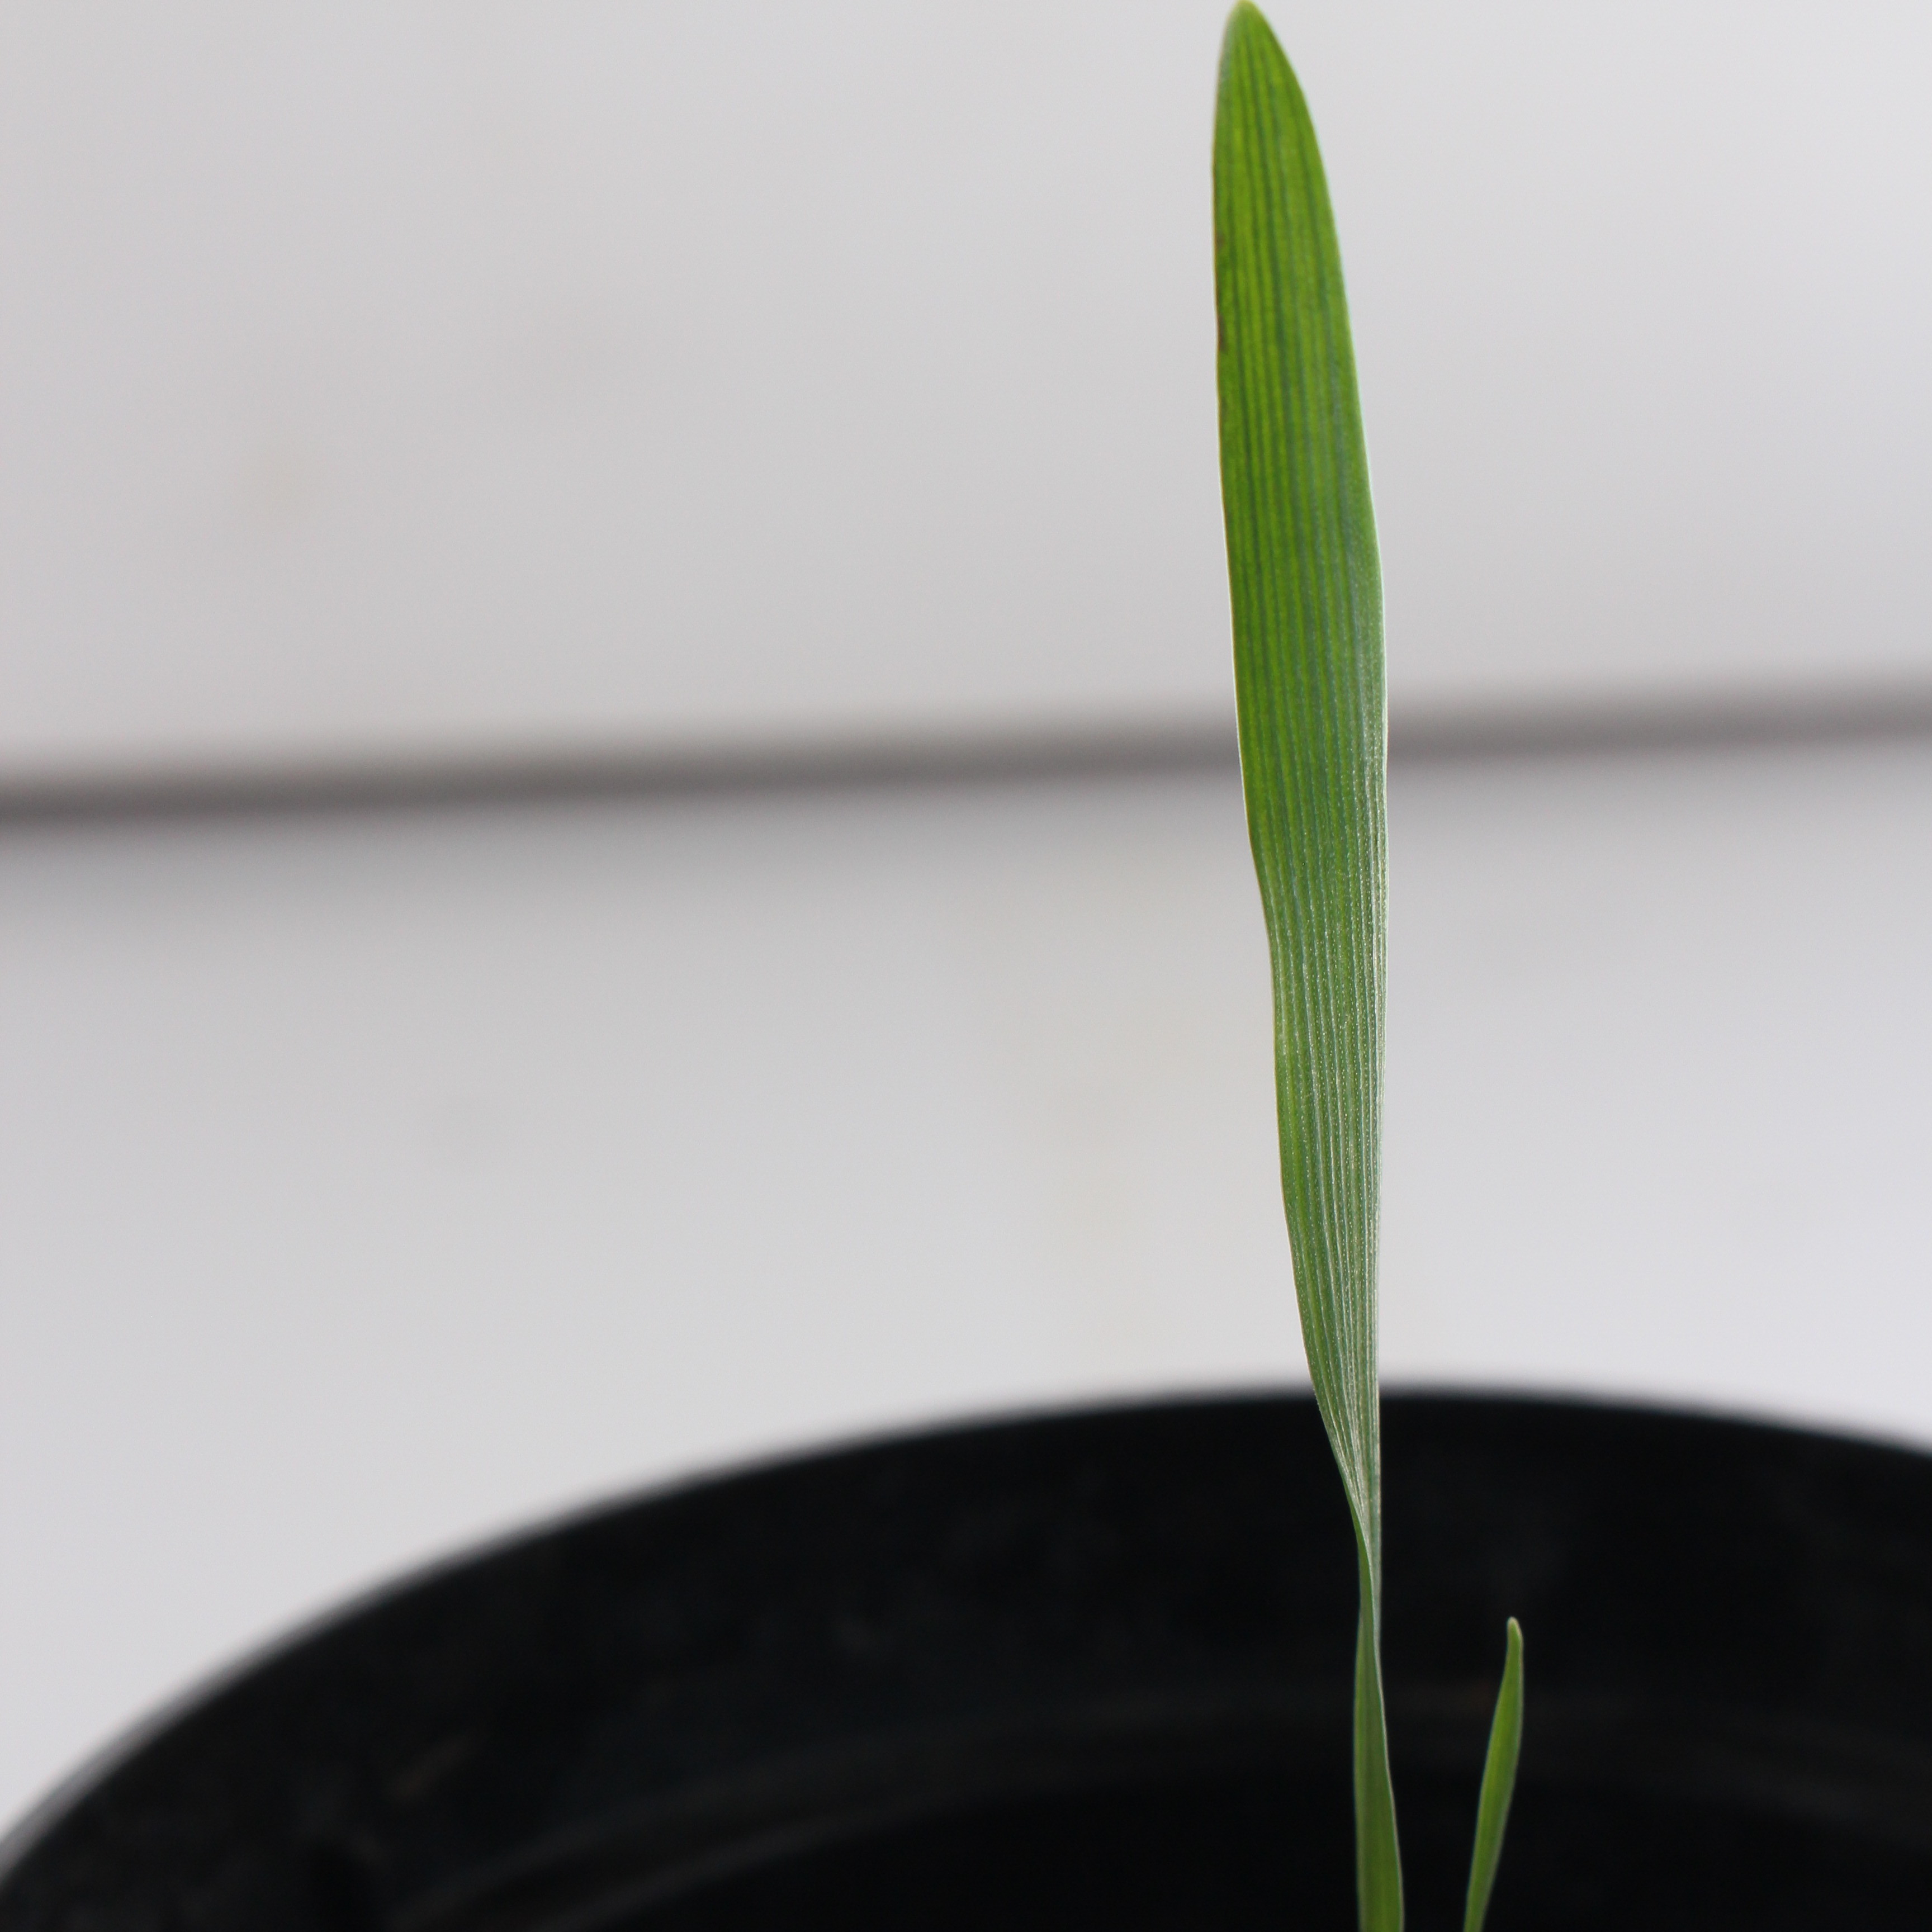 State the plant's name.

Avena sterilis
